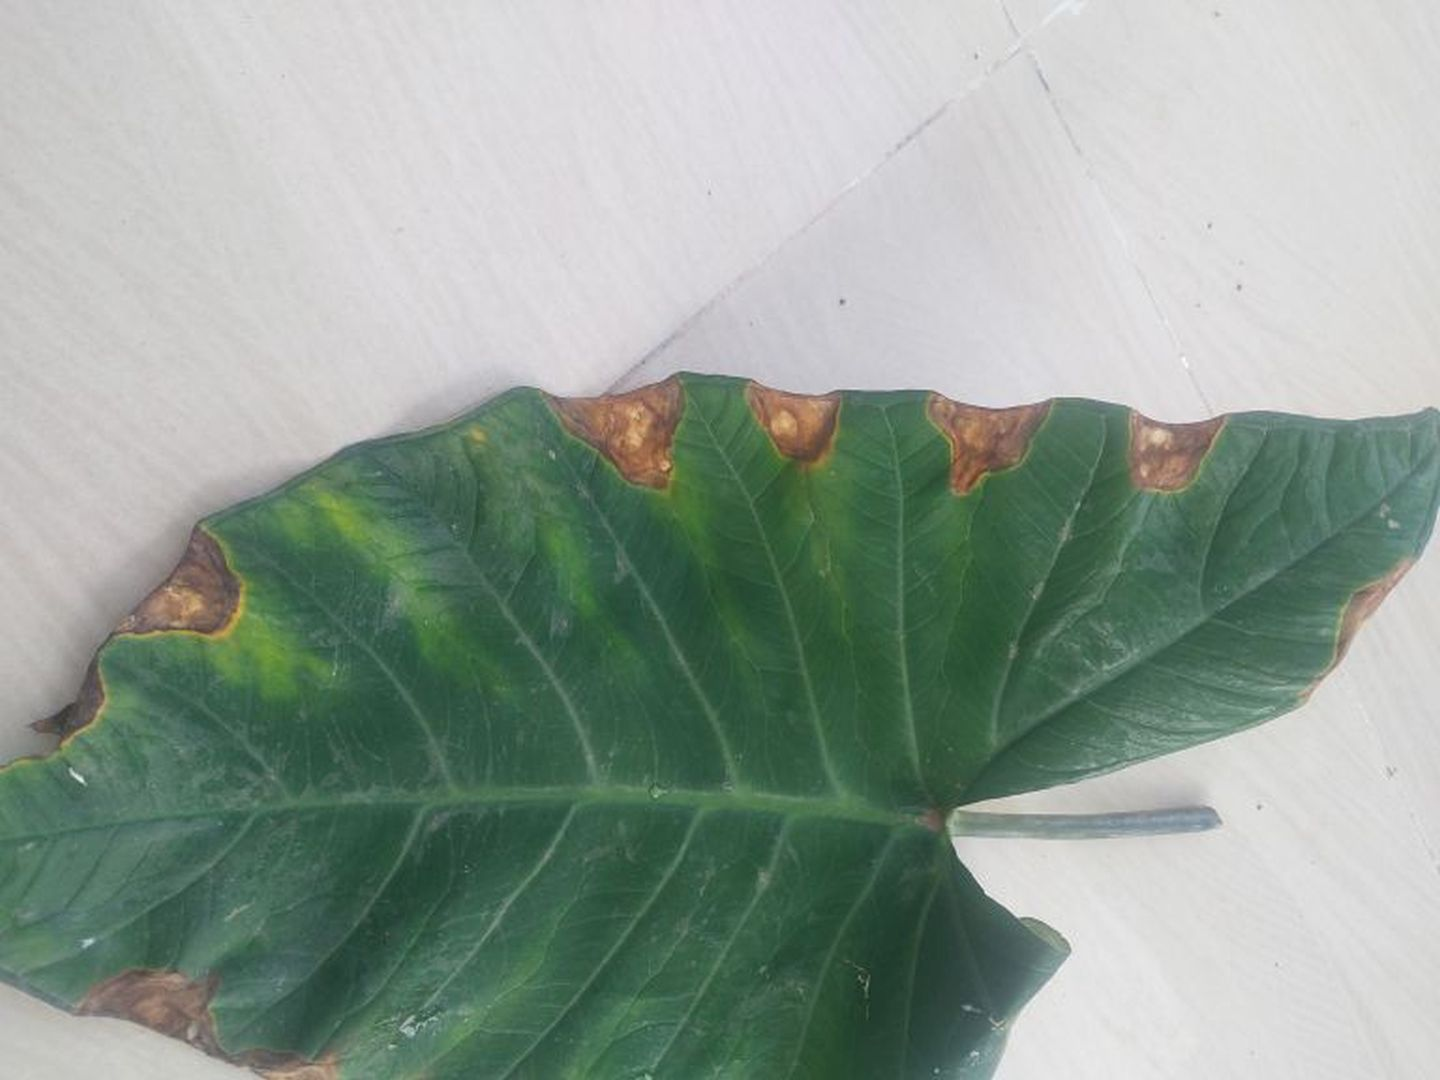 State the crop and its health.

taro, leaf blight
